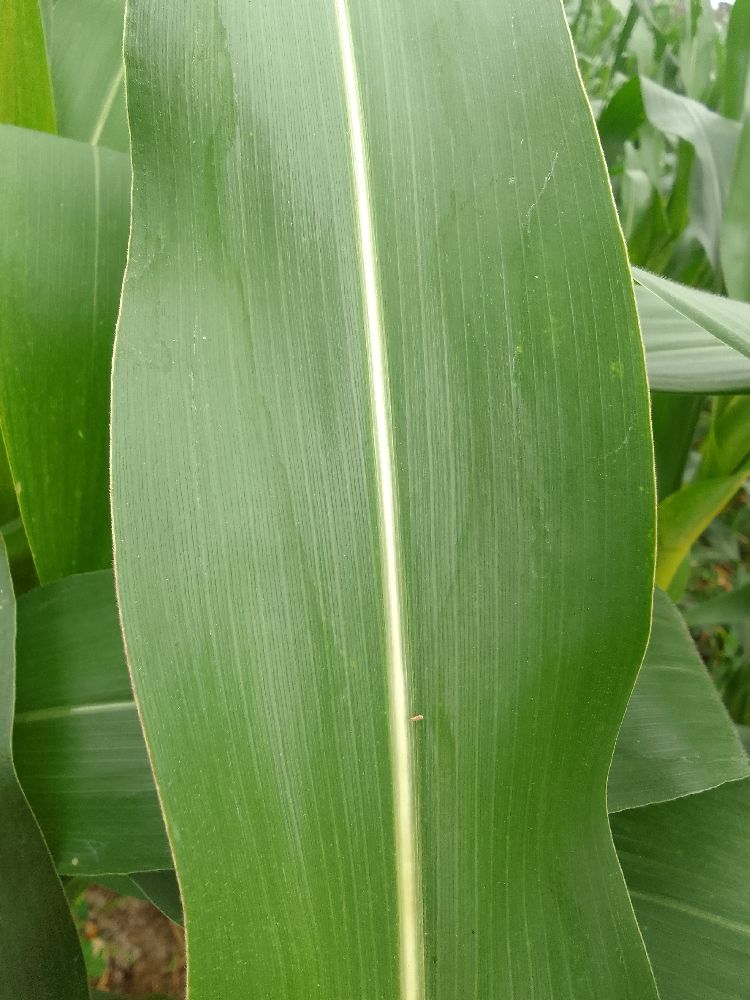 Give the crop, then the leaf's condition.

maize, healthy
